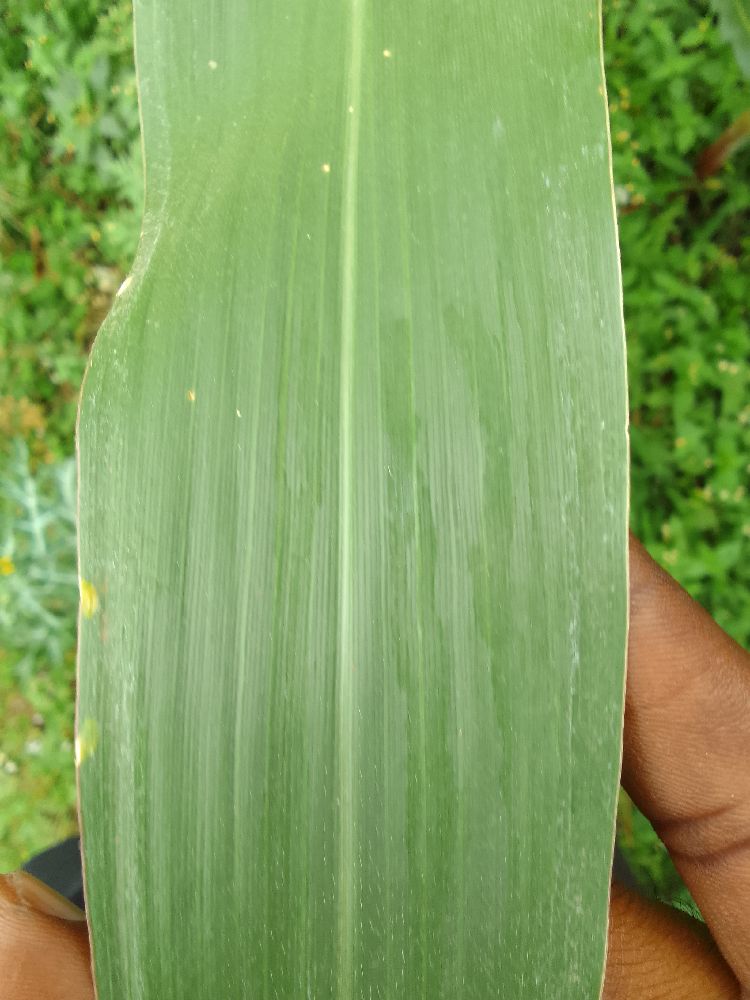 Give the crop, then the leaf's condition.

maize, healthy
